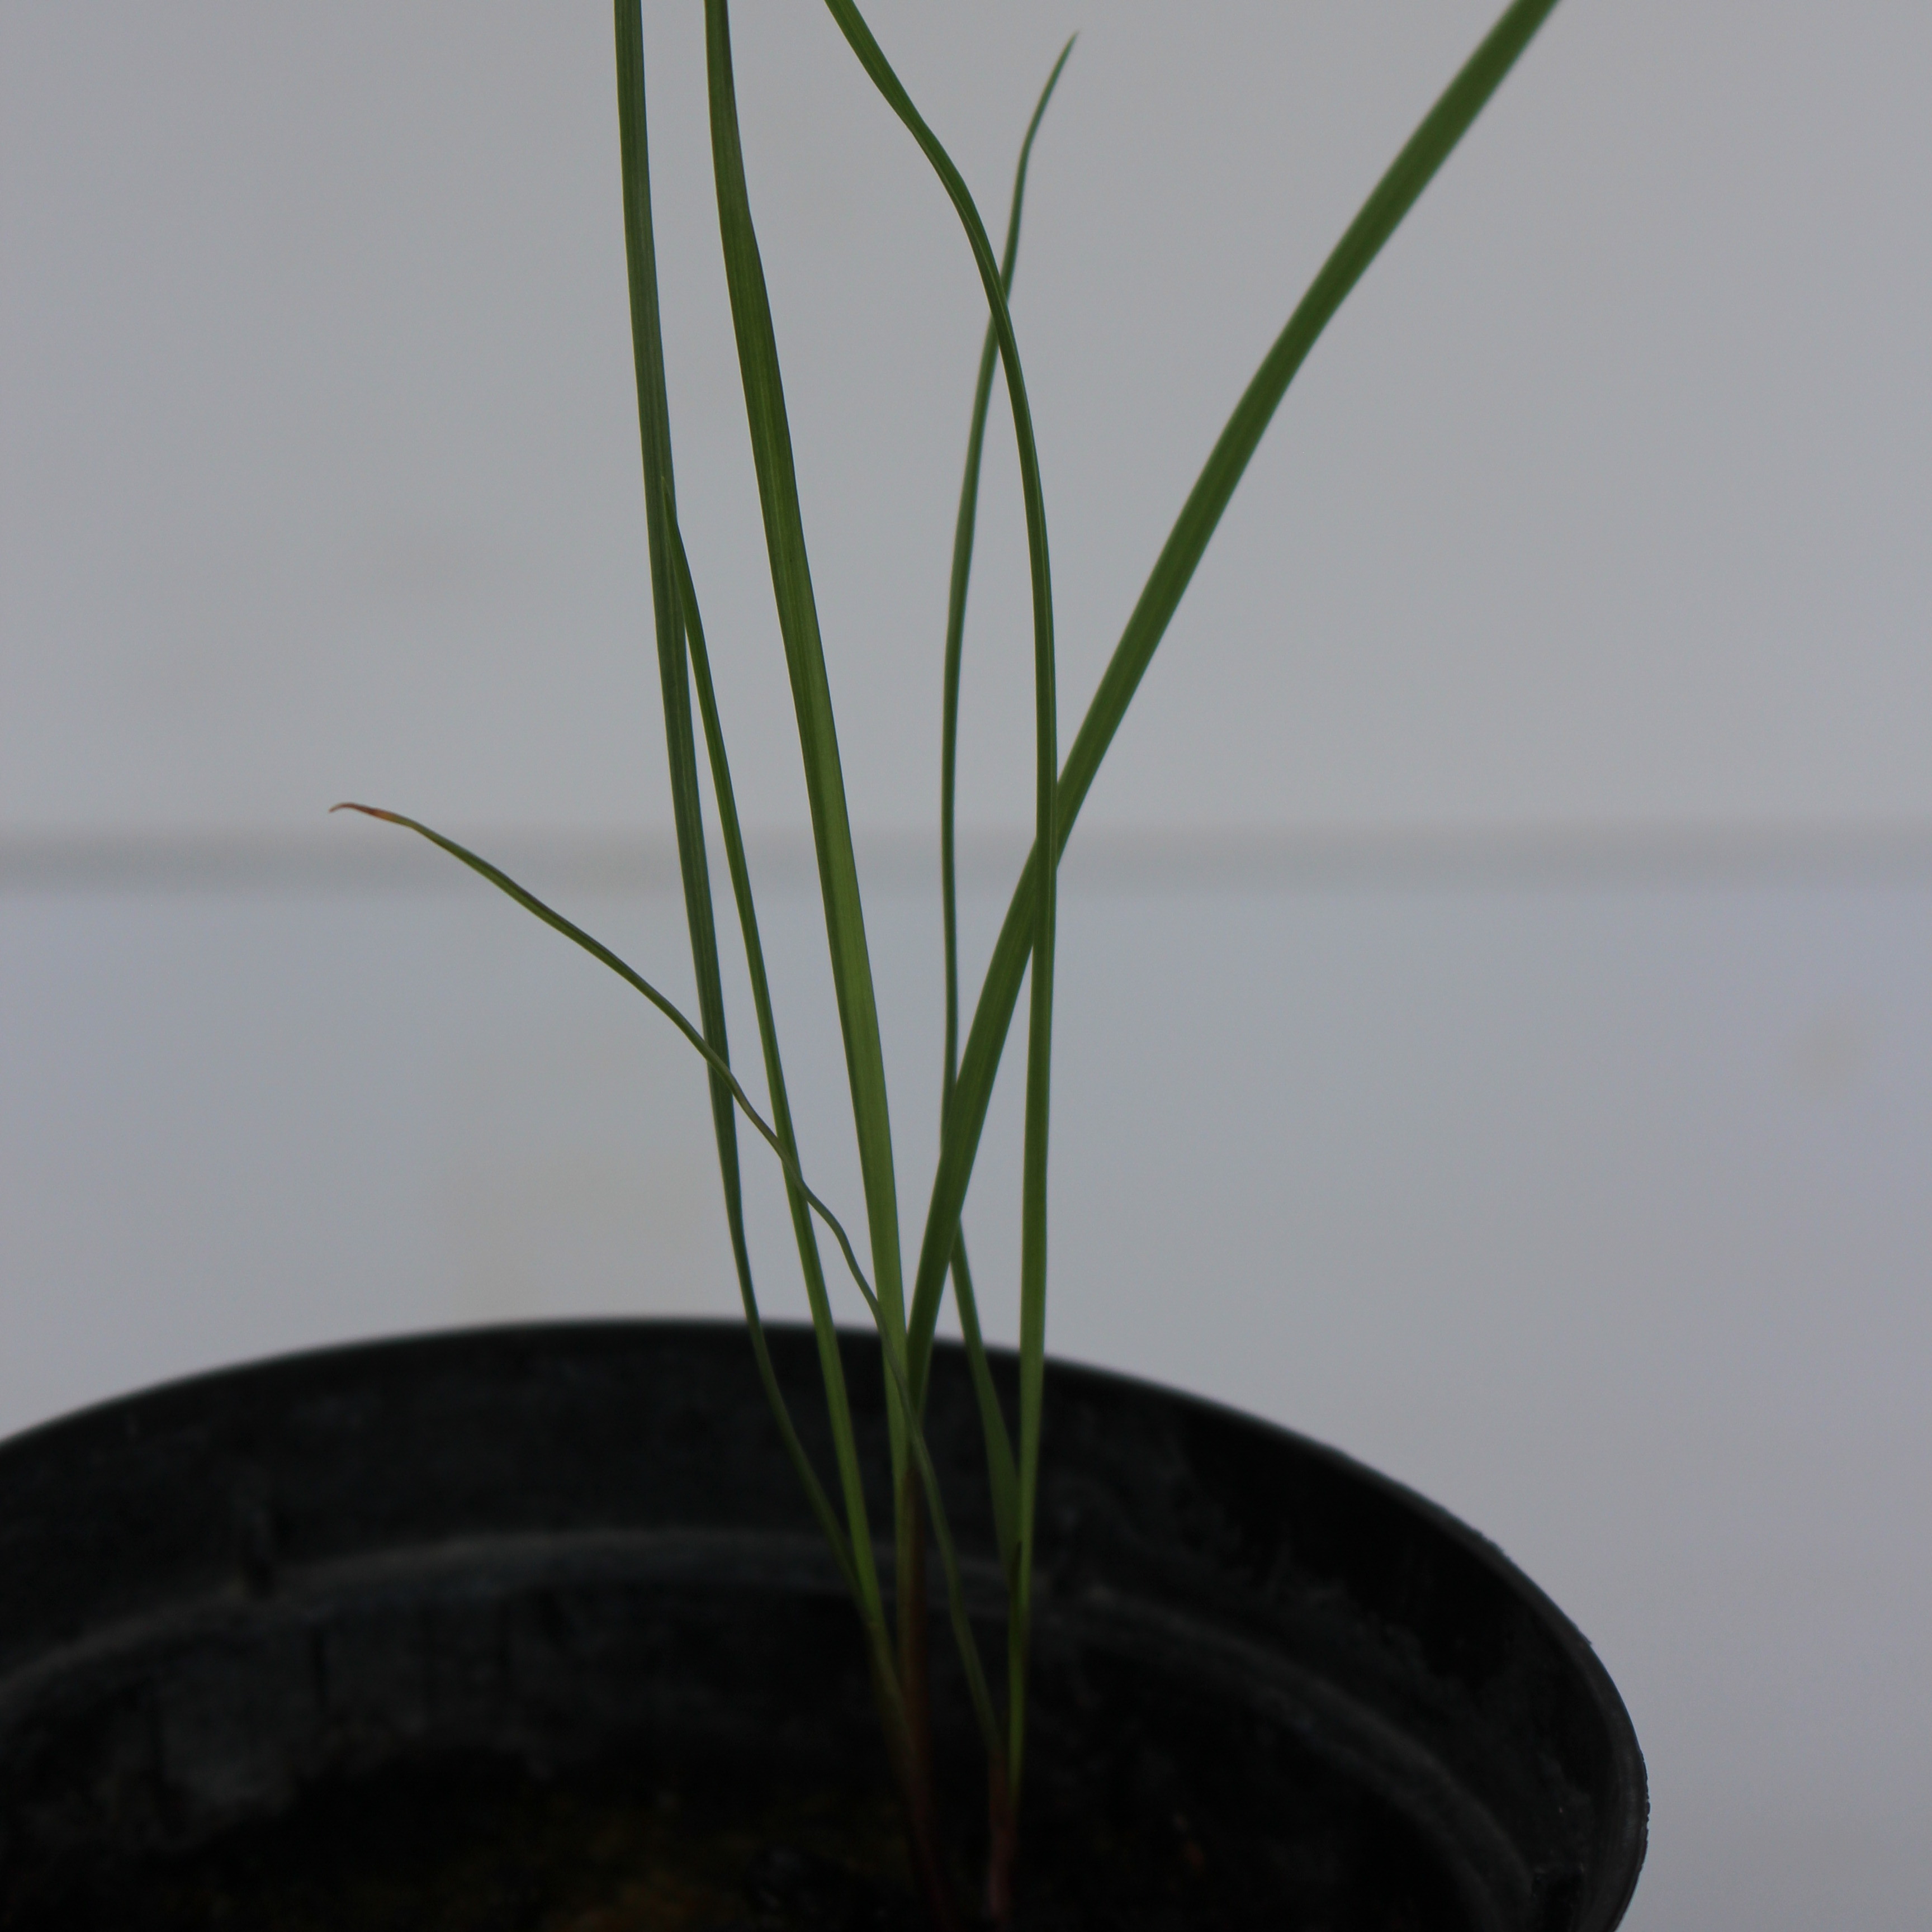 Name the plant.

Lolium multiflorum
